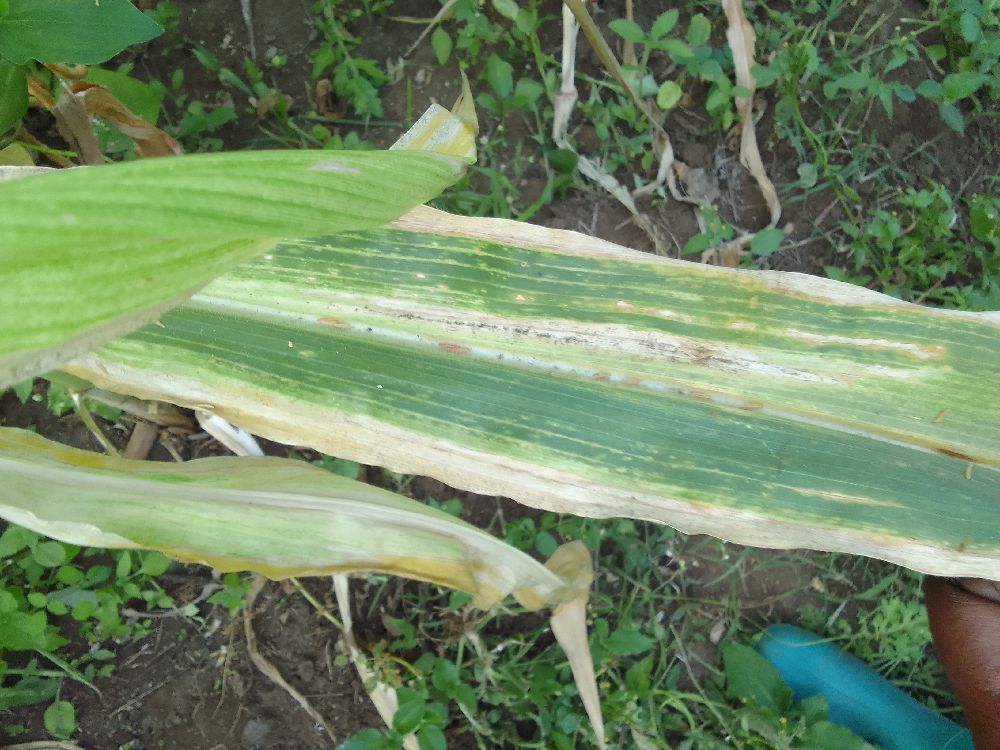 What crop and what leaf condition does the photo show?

maize, maize lethal necrosis
